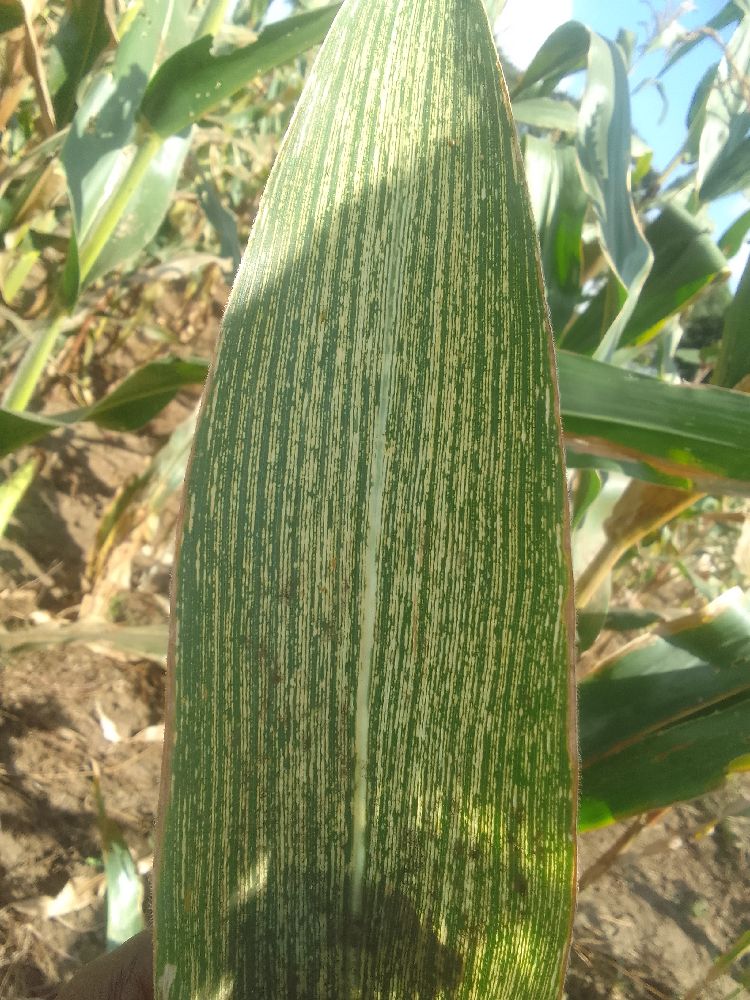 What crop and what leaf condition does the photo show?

maize, maize streak virus
